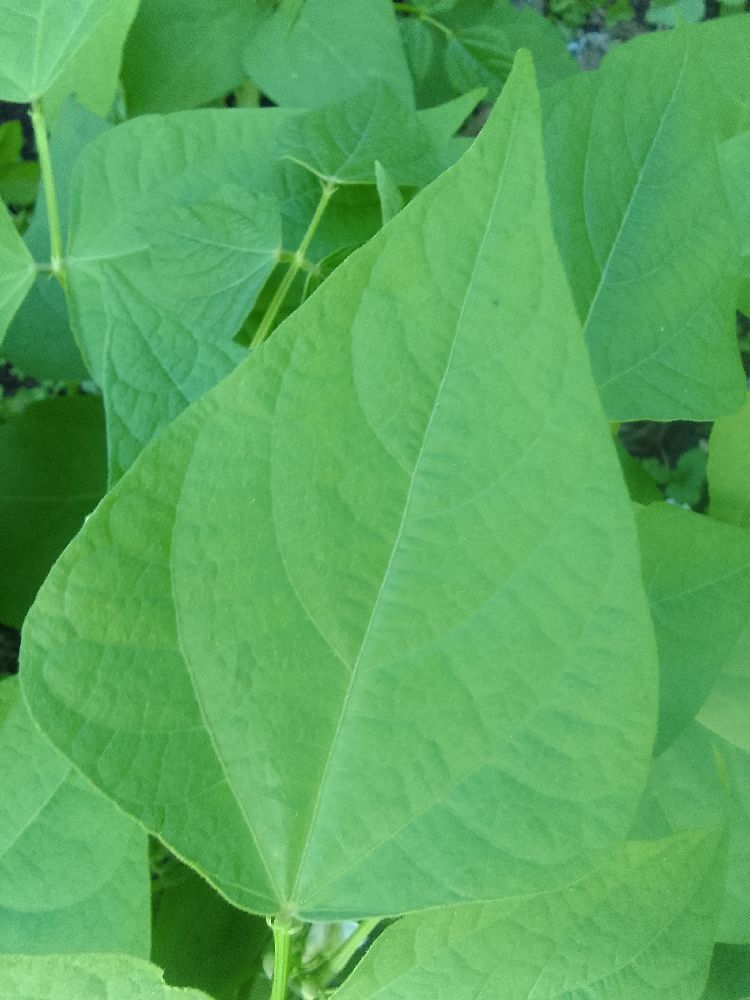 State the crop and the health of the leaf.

common bean, healthy
